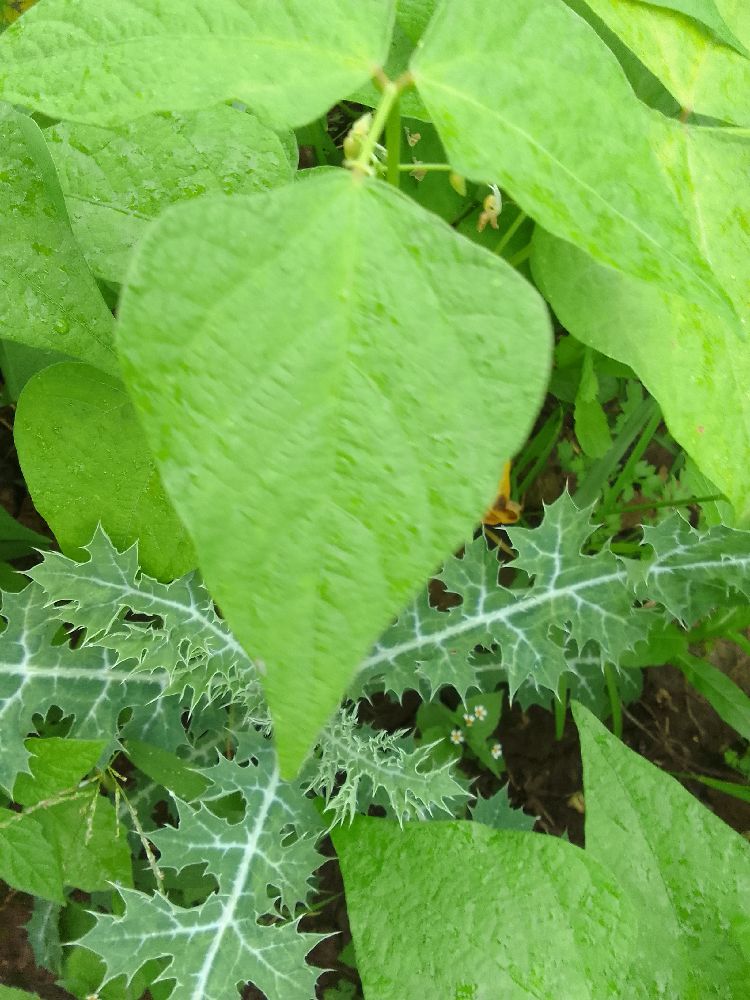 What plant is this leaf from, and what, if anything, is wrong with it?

common bean, healthy
